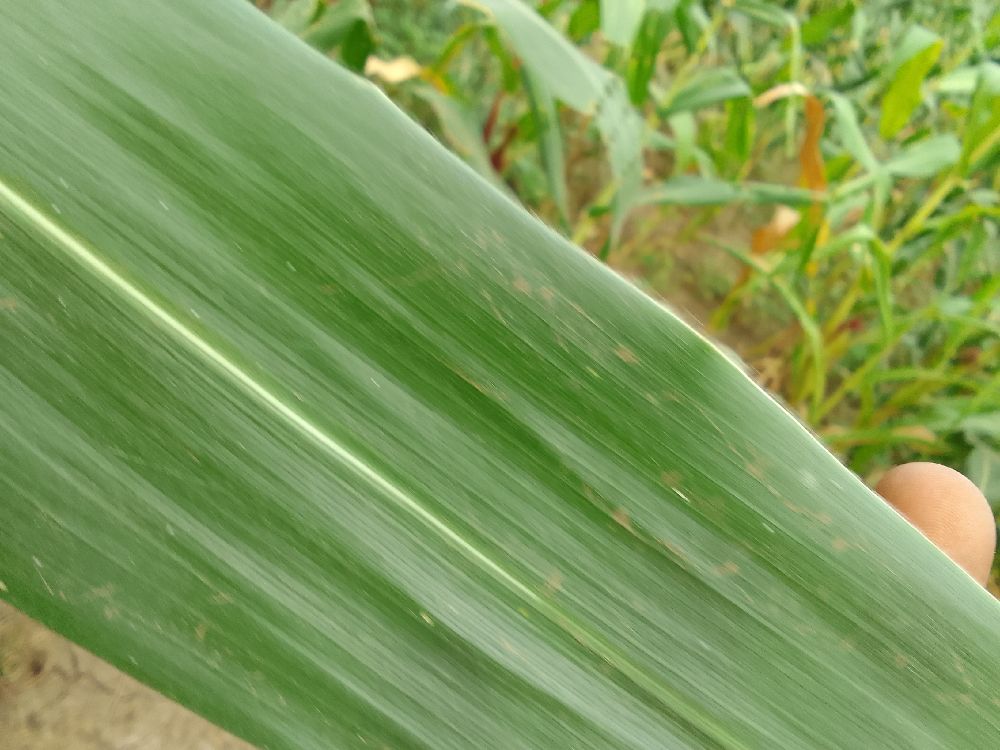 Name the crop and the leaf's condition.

maize, healthy
